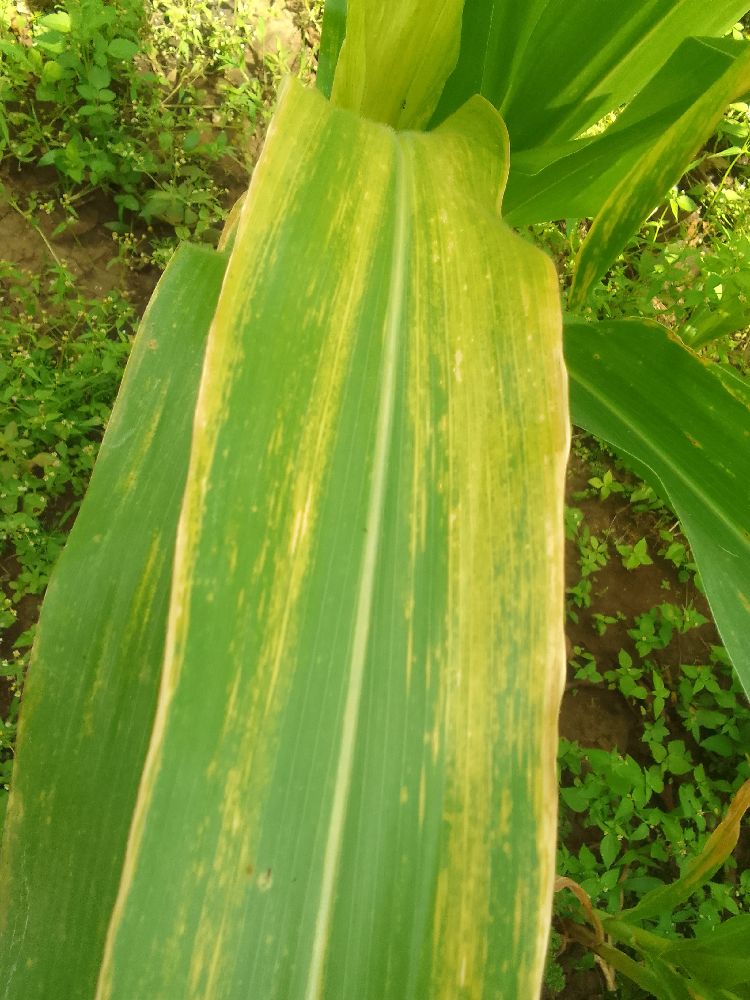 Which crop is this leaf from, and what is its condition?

maize, maize lethal necrosis
